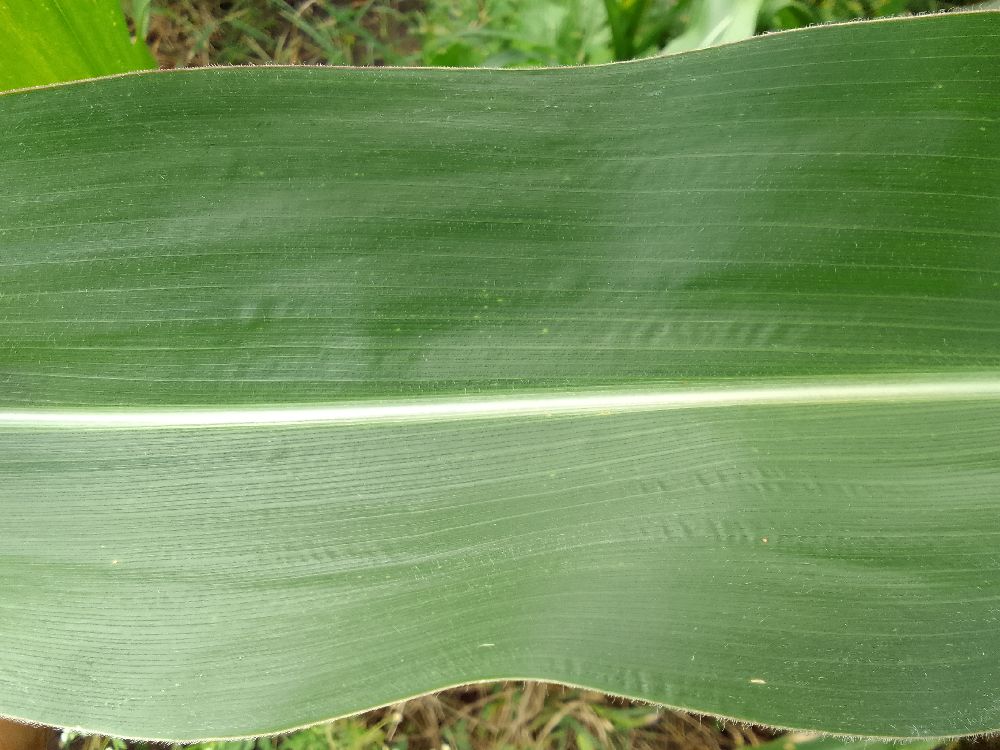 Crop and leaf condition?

maize, healthy
